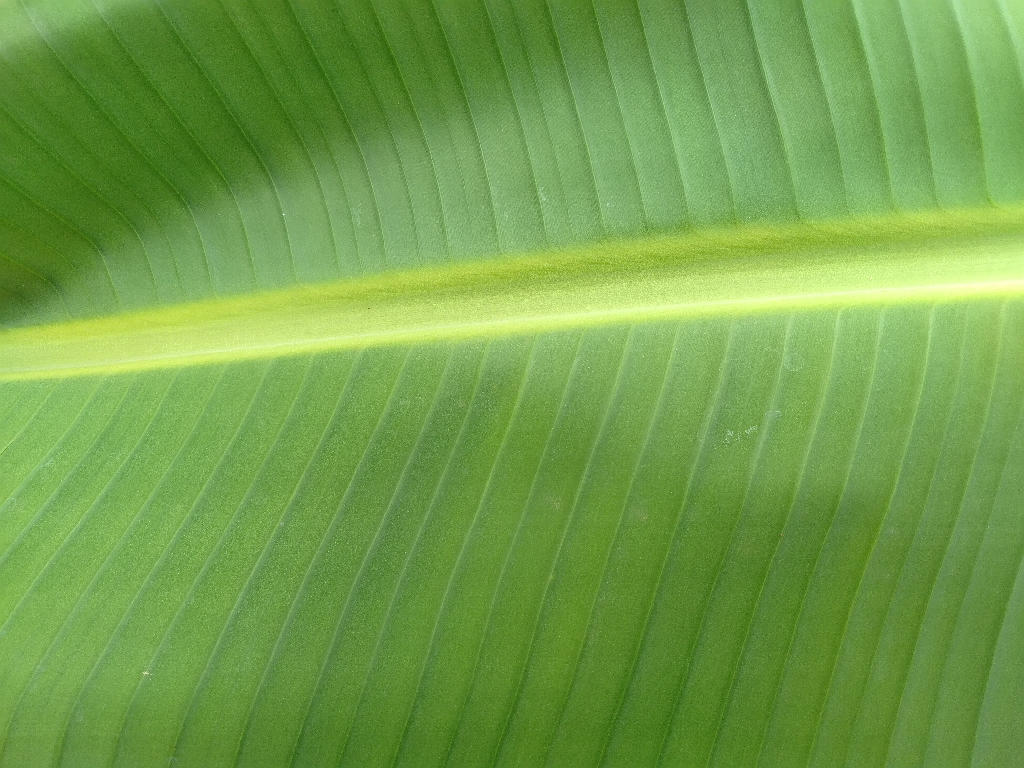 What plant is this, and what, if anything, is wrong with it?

banana, healthy
